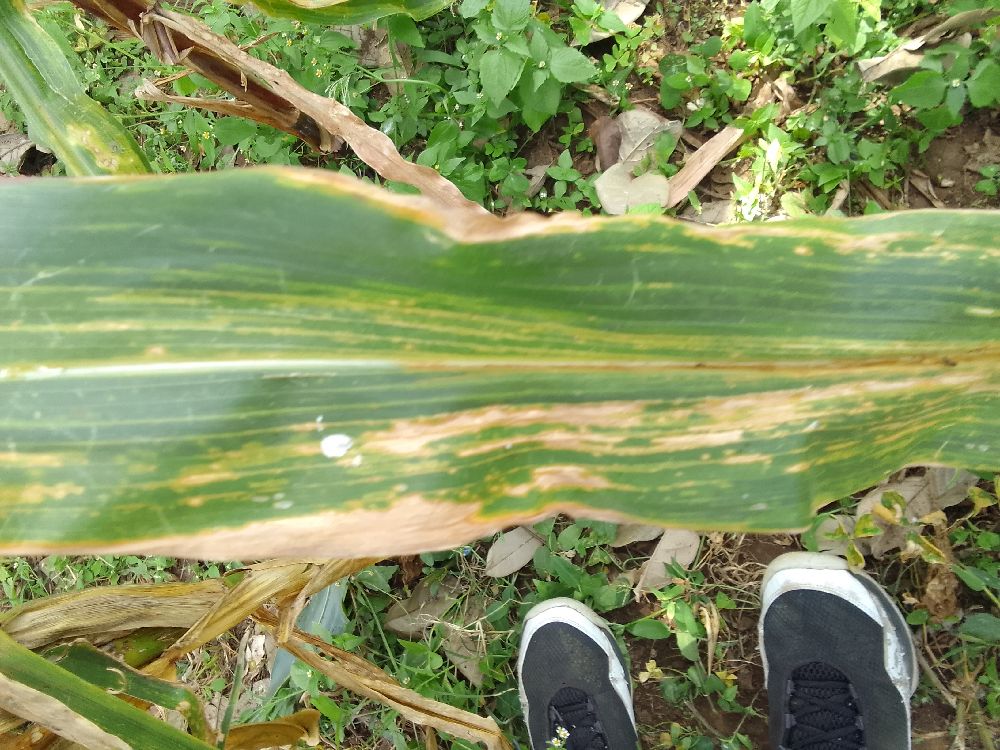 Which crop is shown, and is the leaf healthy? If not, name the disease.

maize, maize lethal necrosis
